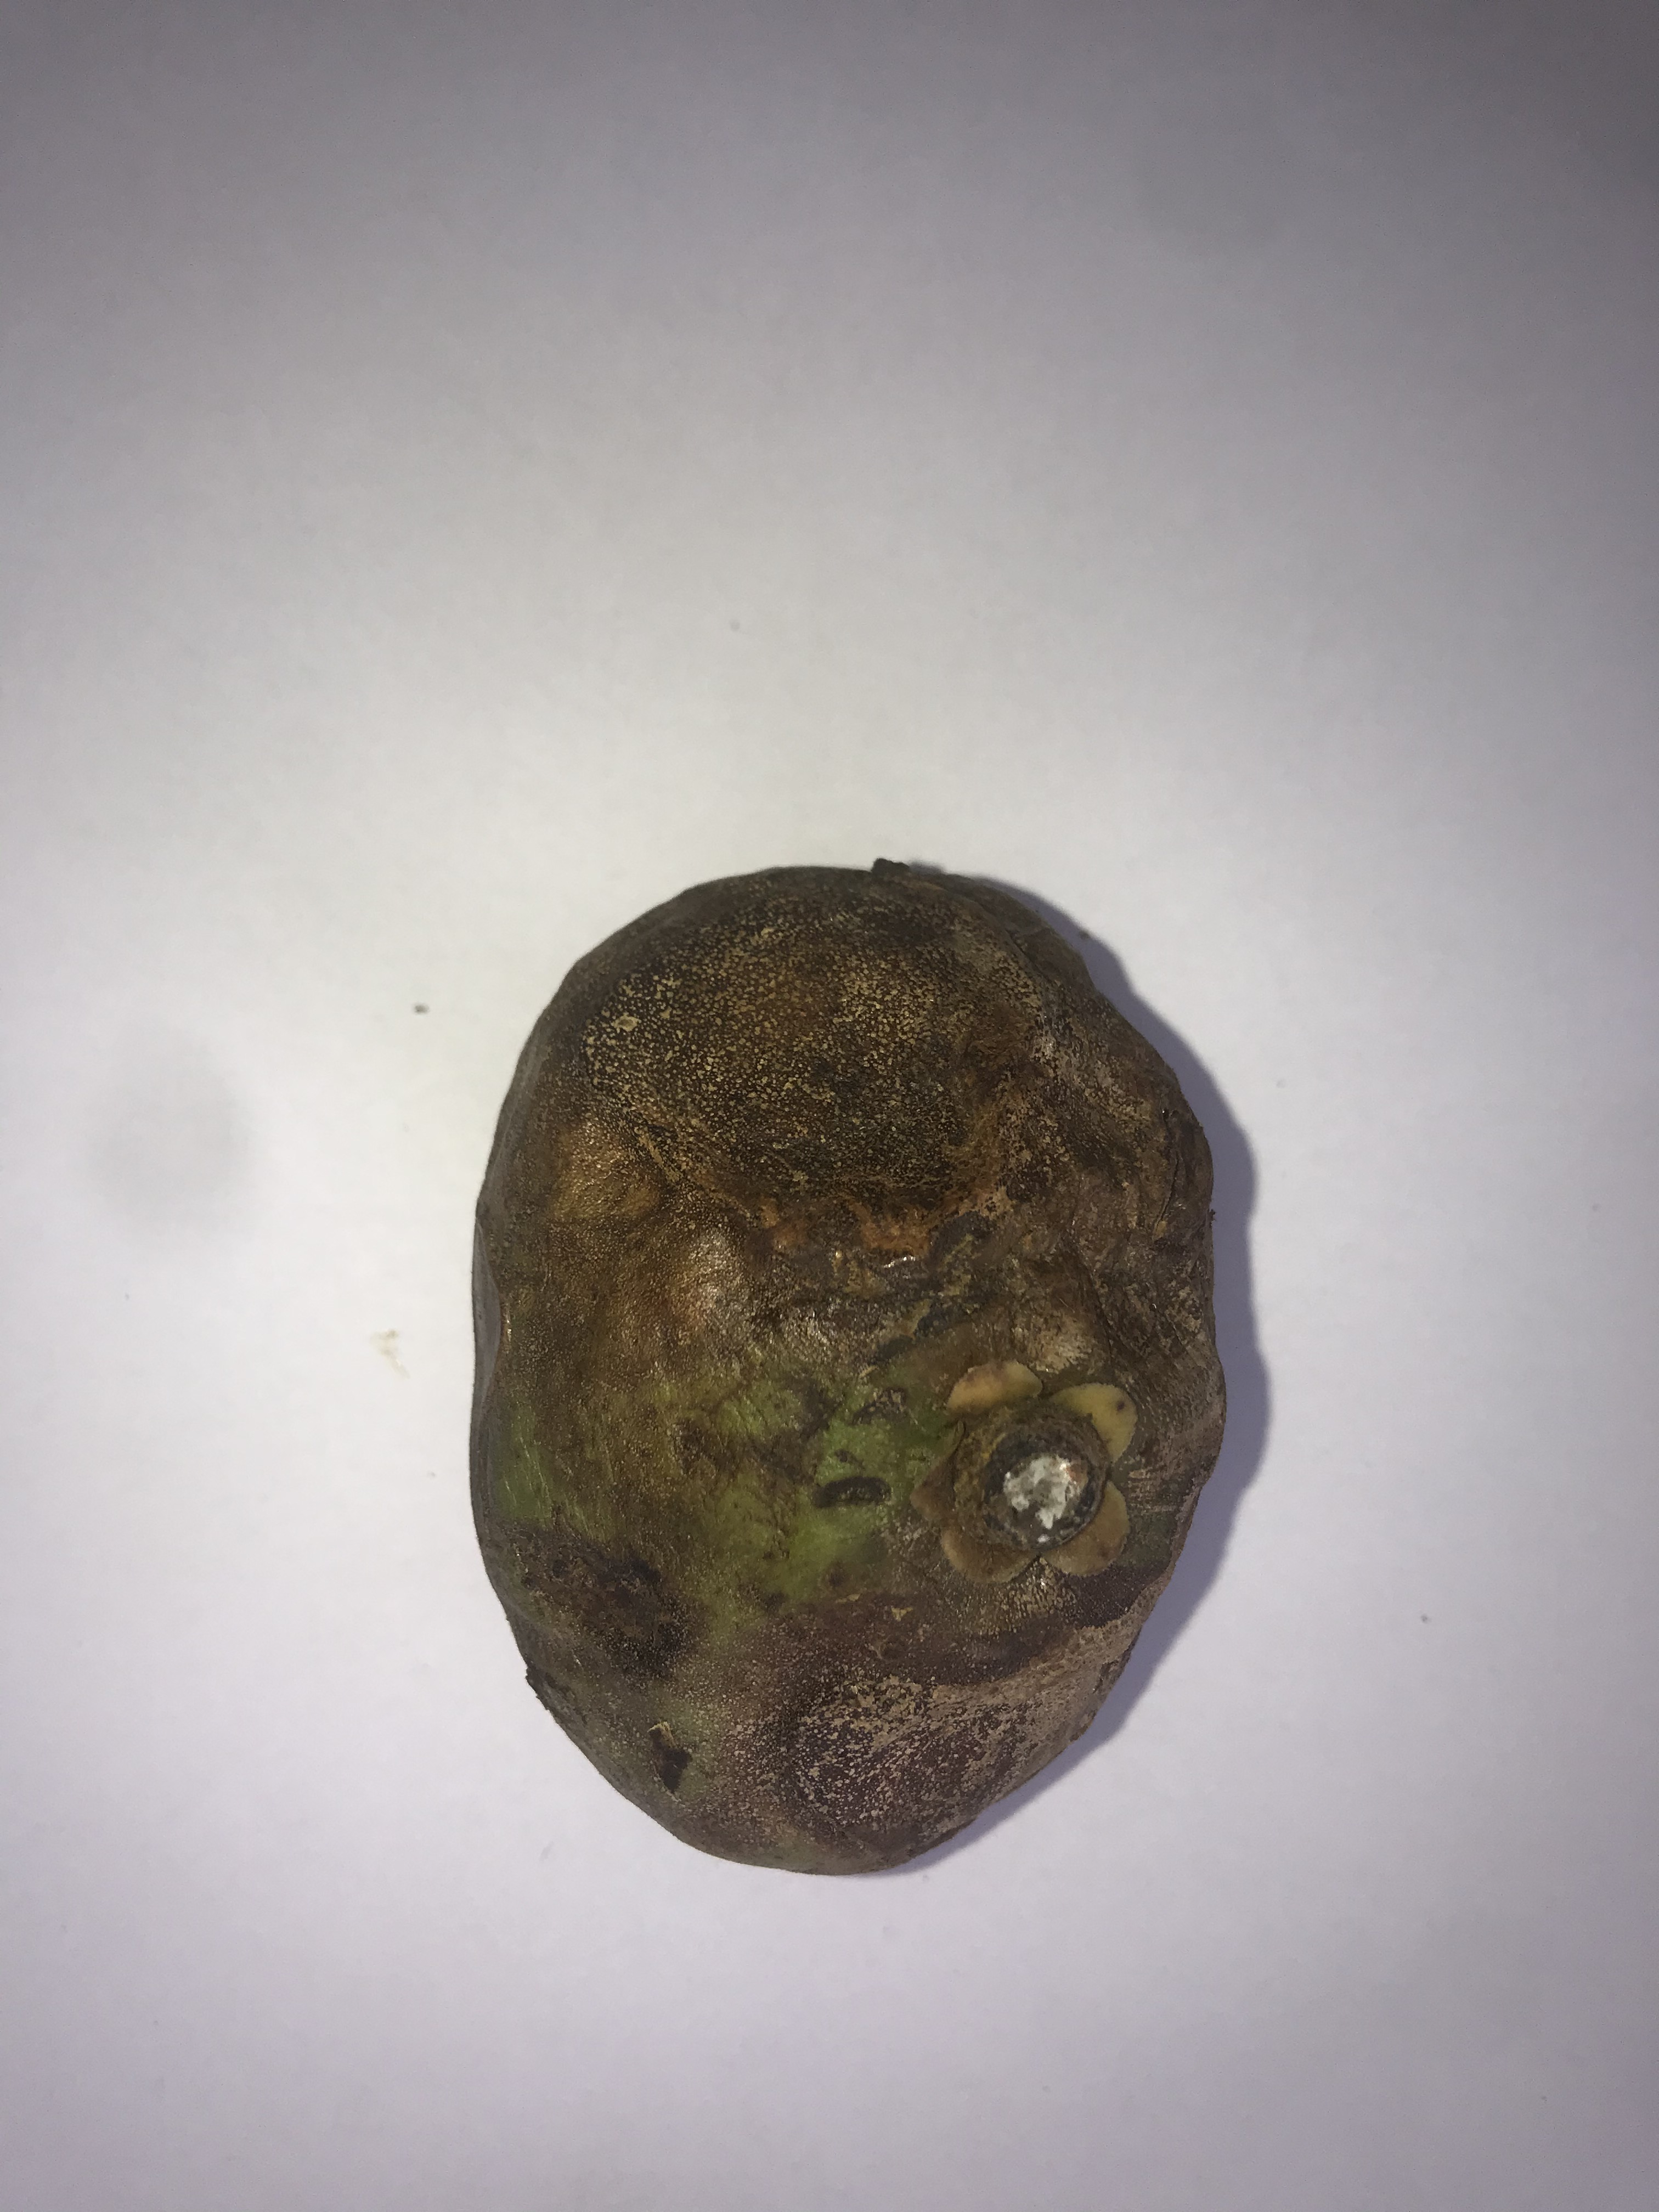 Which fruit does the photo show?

pequi
